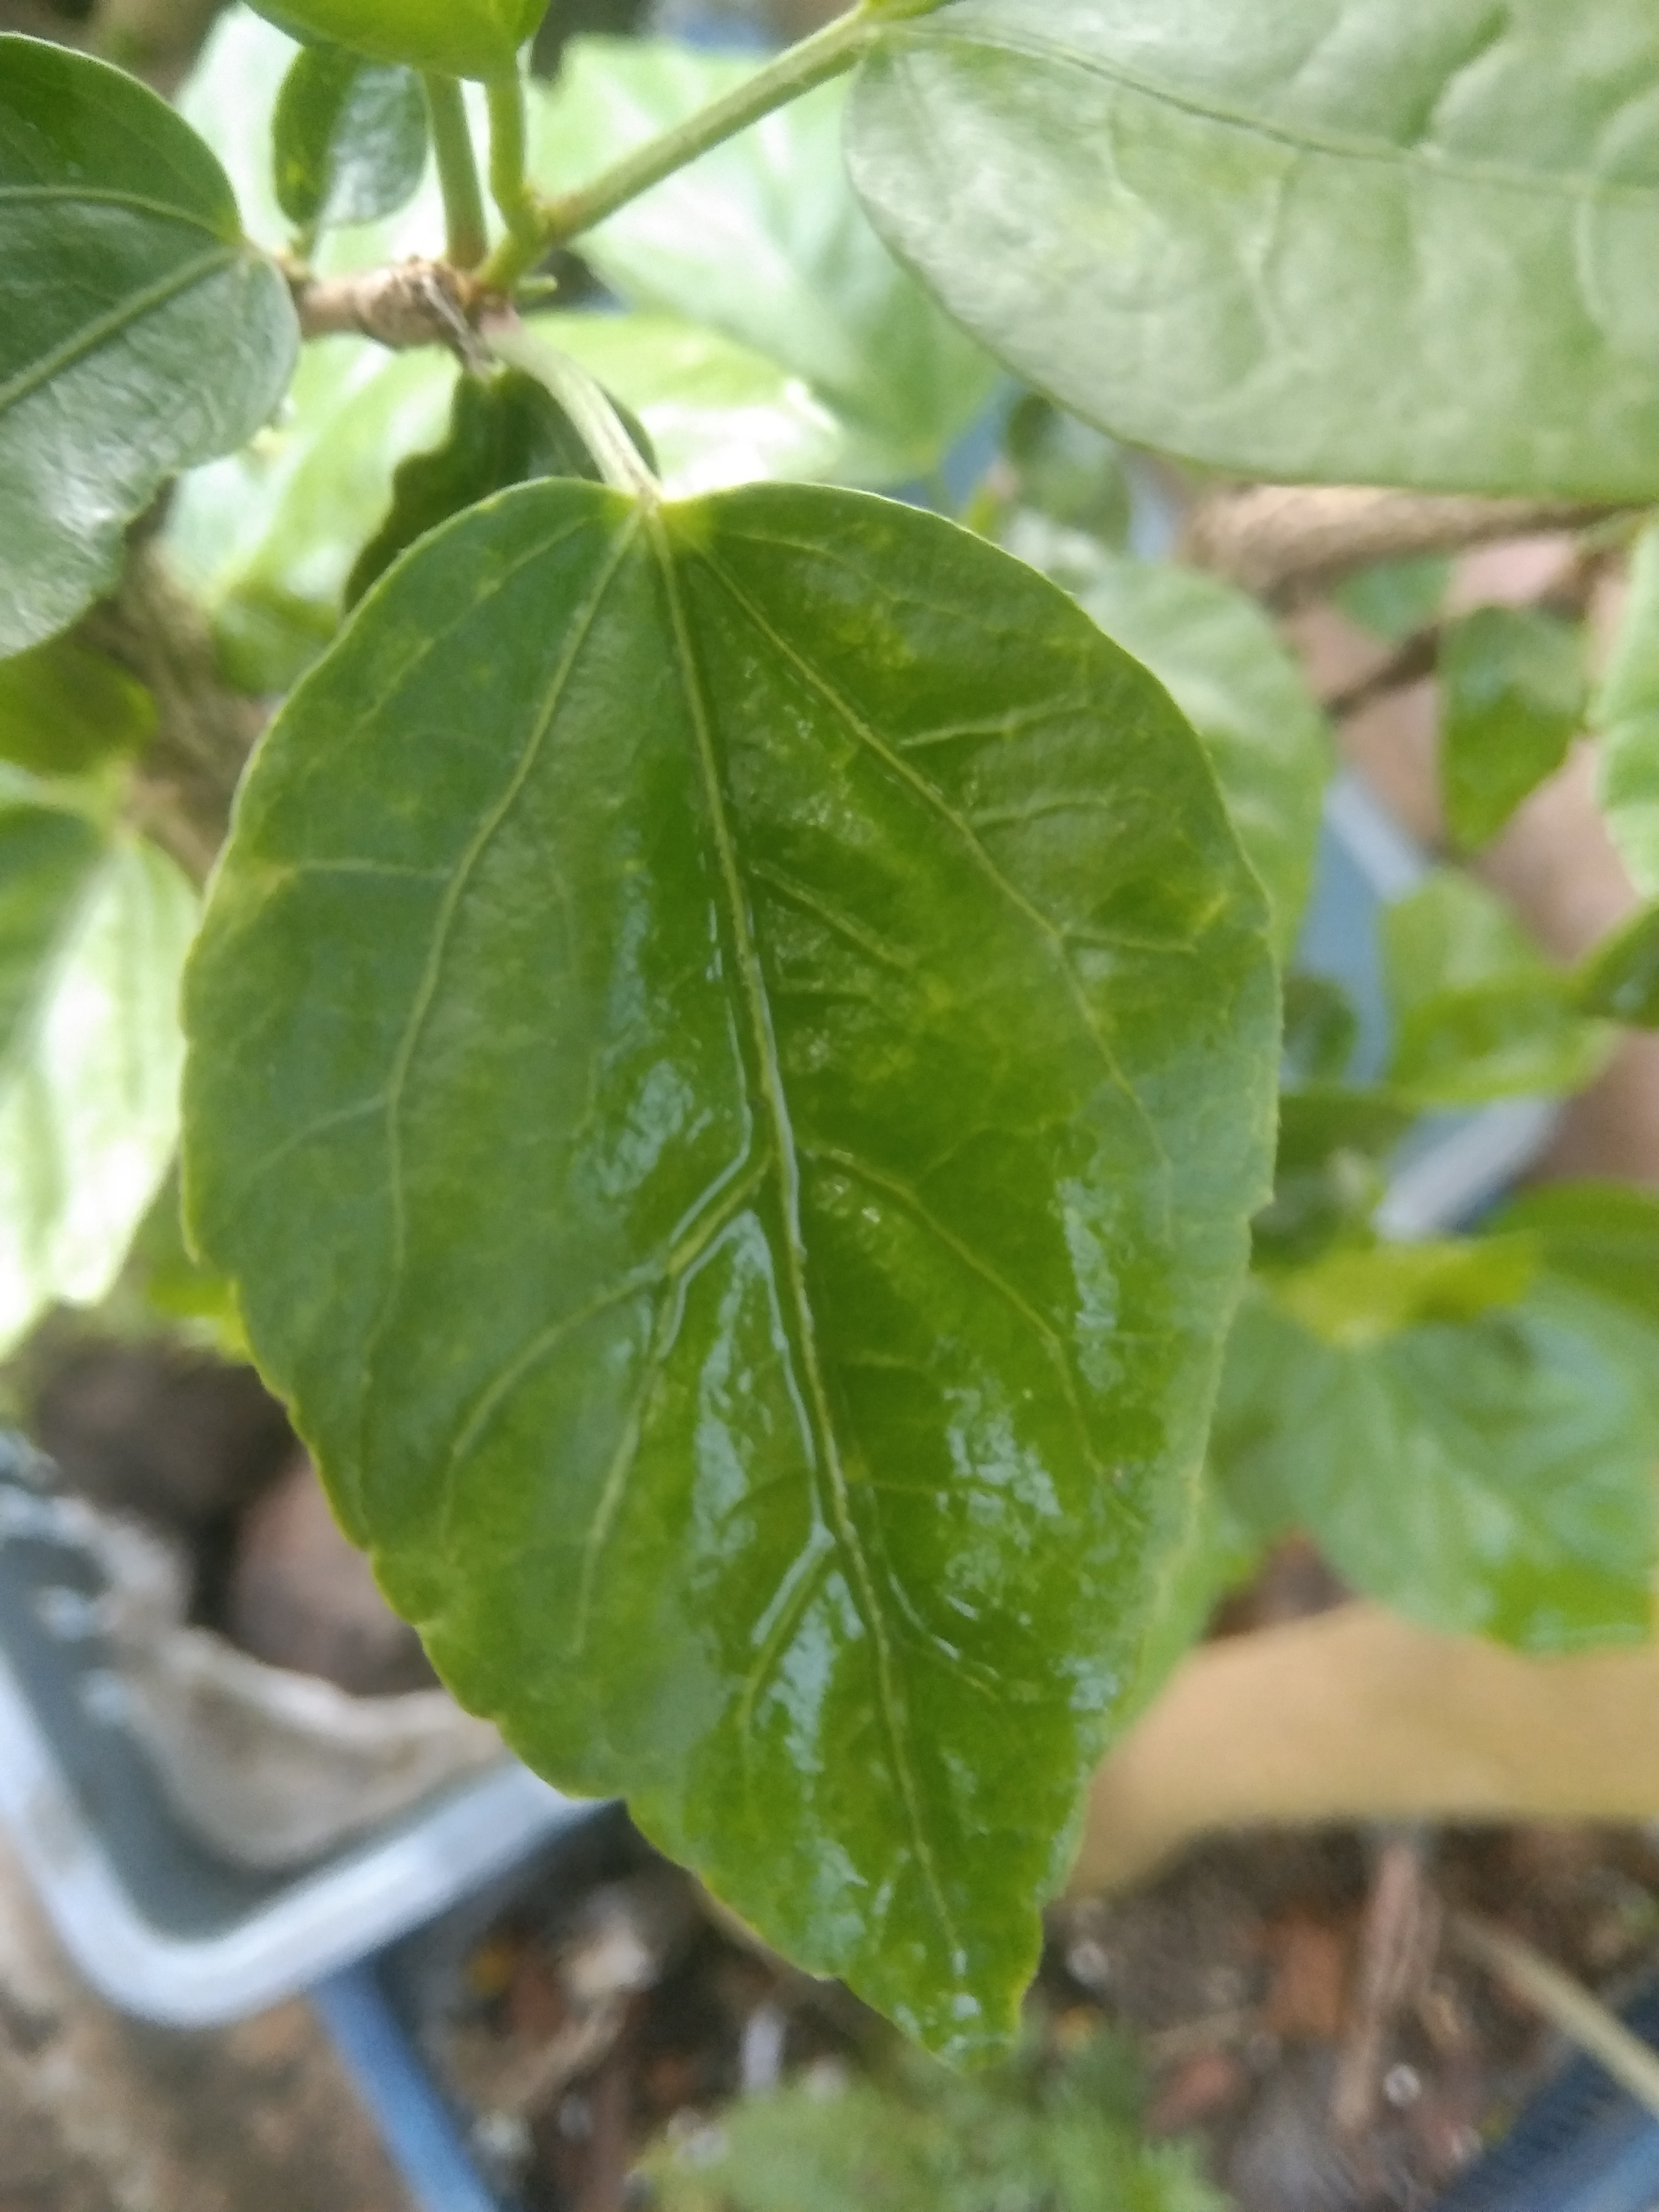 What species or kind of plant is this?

hibiscus
